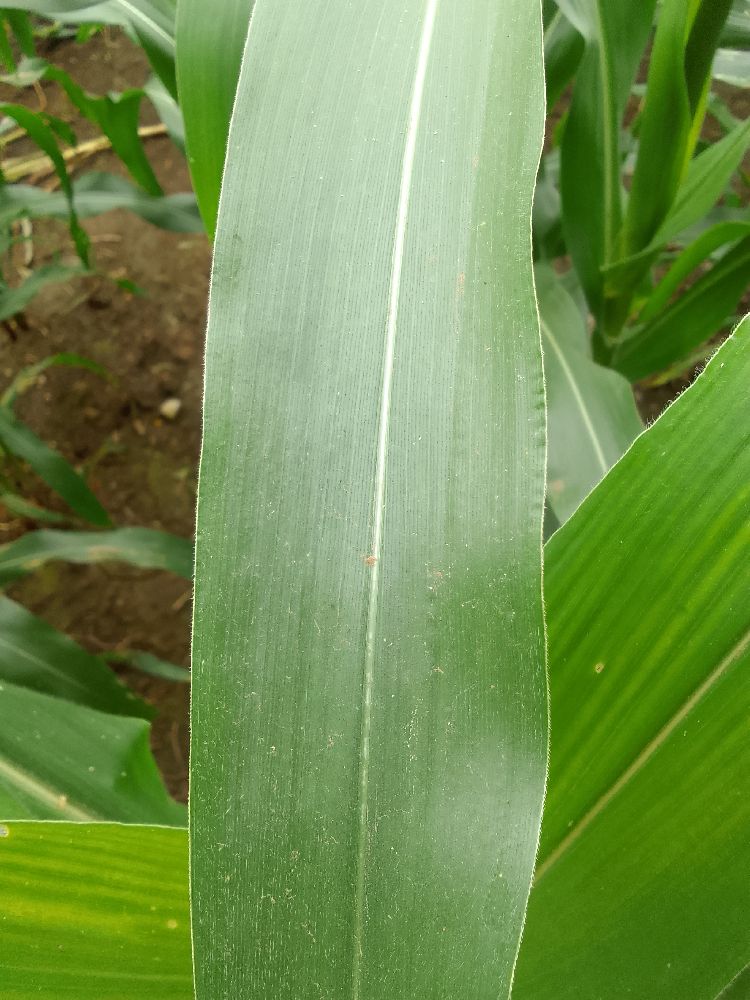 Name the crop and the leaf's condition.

maize, healthy
